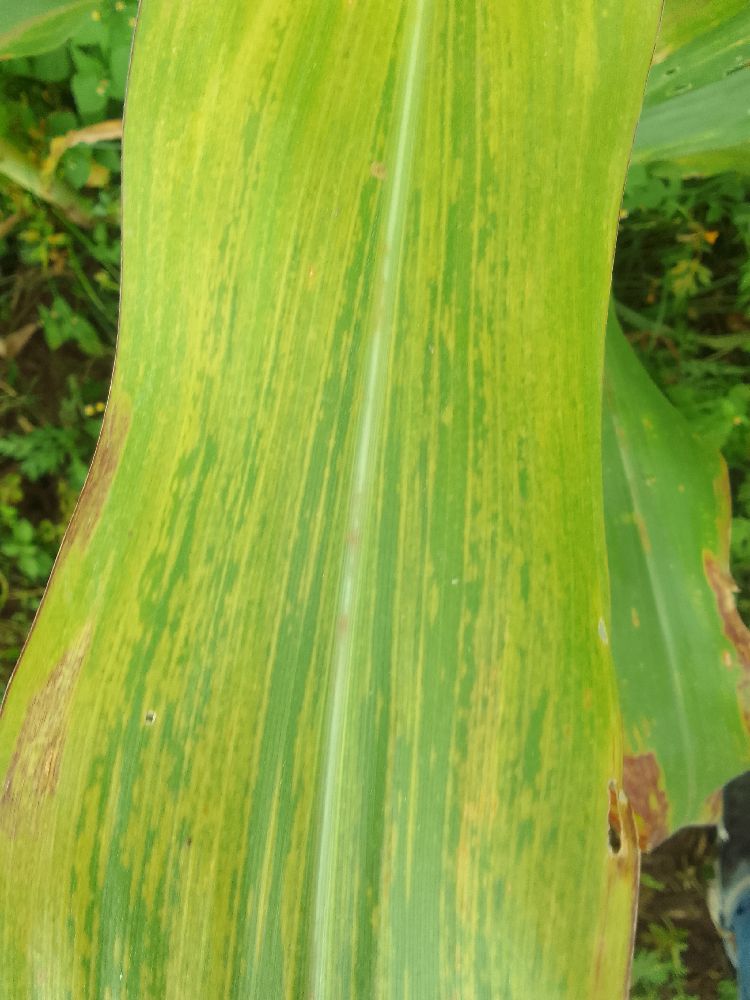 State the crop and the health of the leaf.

maize, maize lethal necrosis
